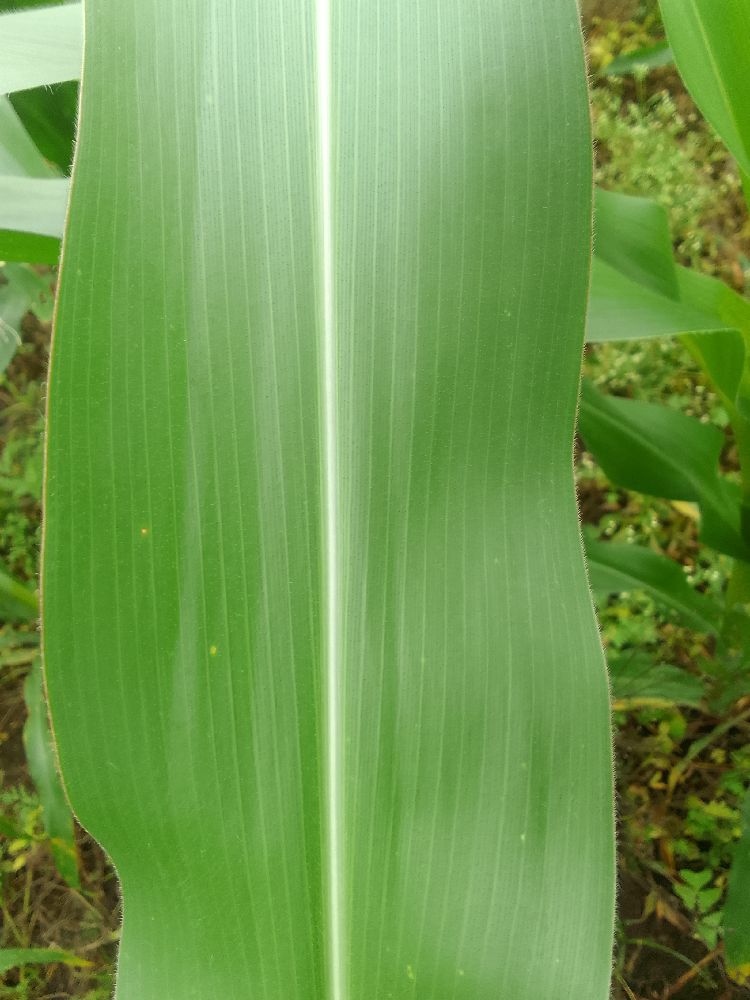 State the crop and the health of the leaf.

maize, healthy
